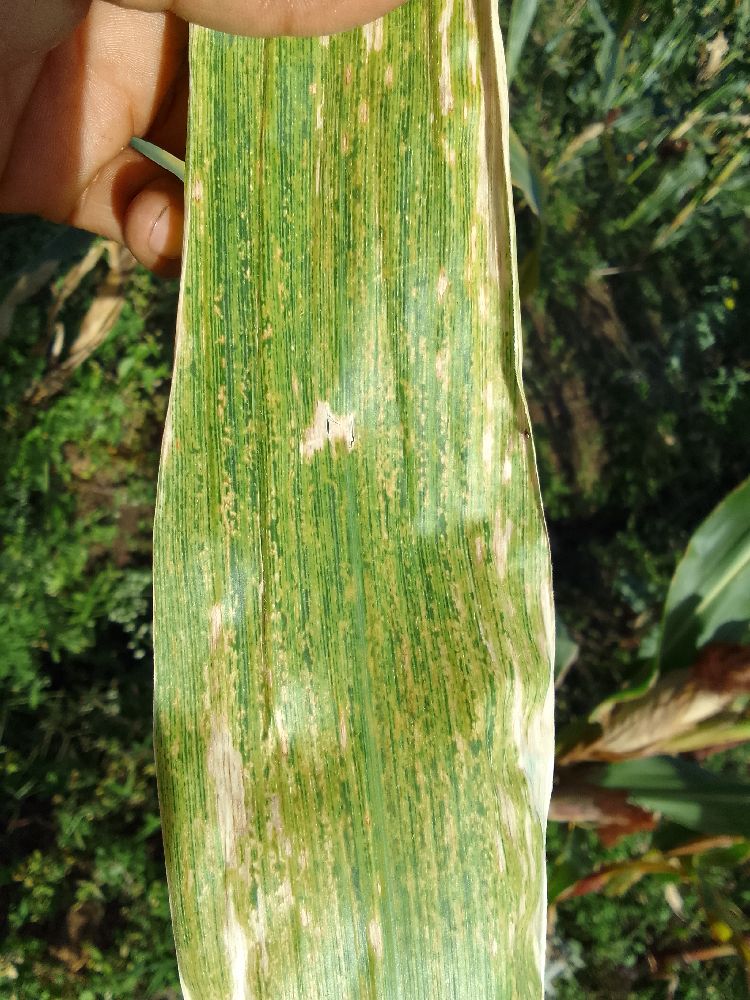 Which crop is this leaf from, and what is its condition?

maize, maize lethal necrosis
